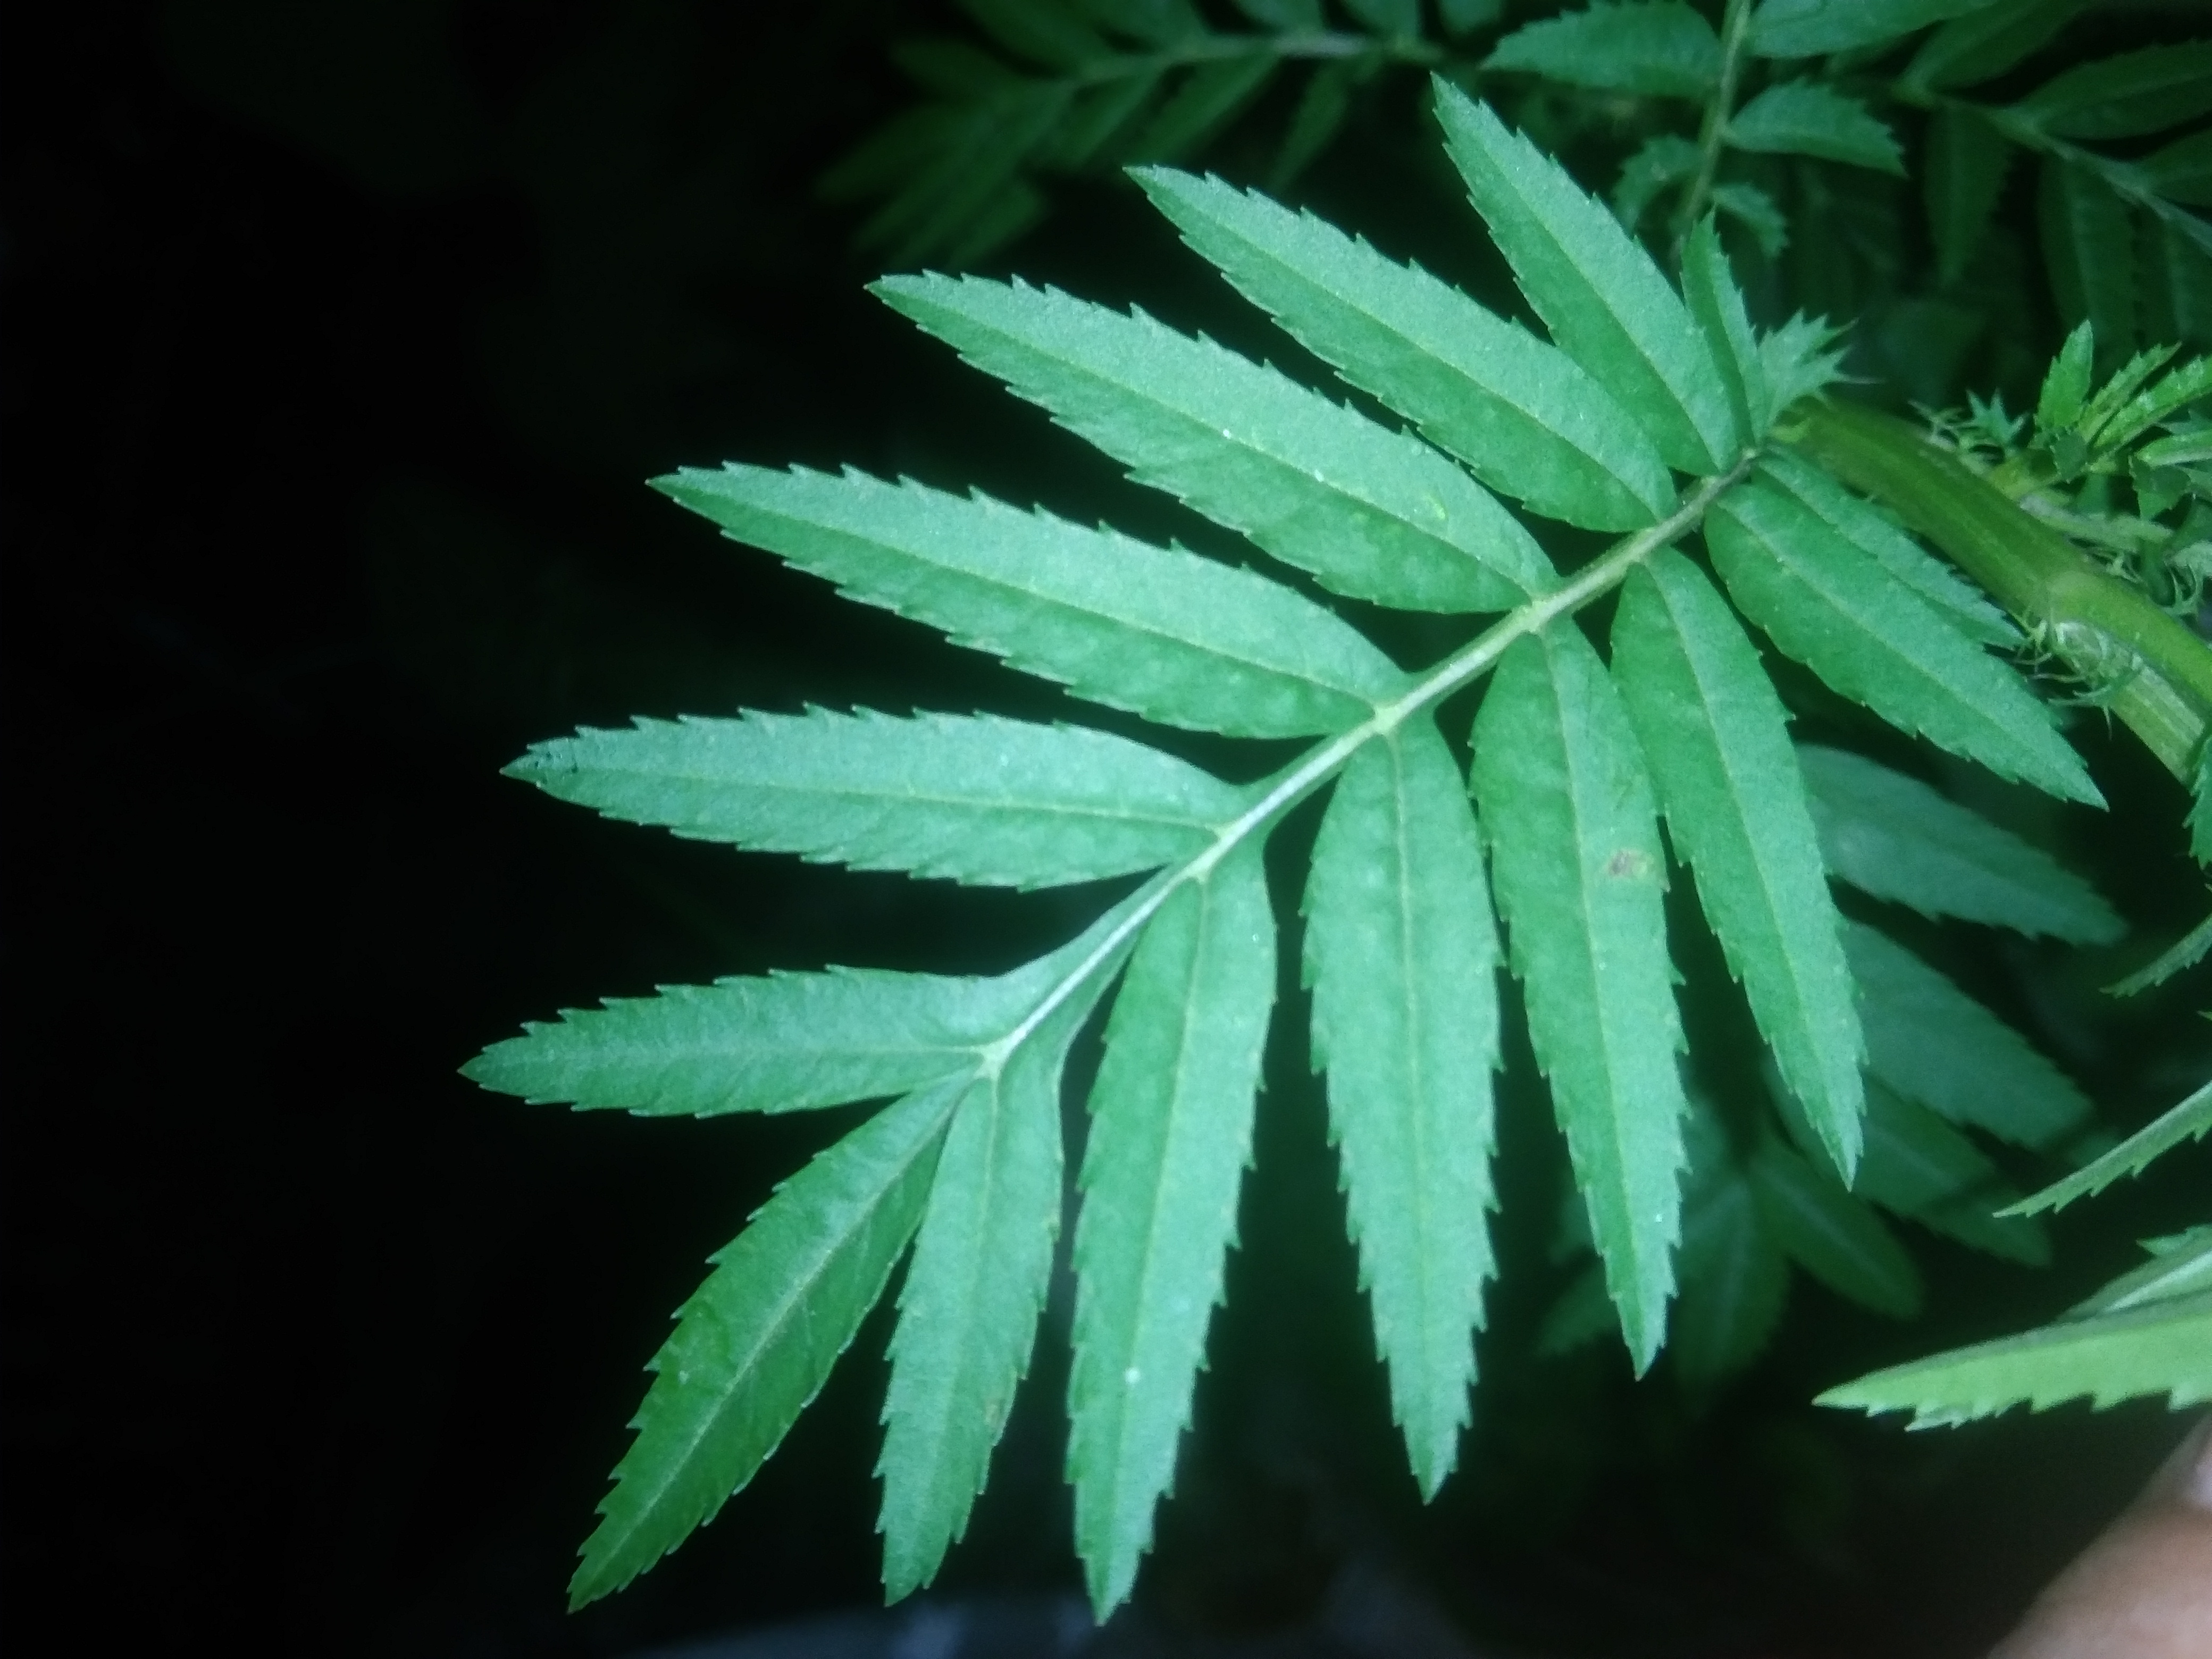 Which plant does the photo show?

marigold
